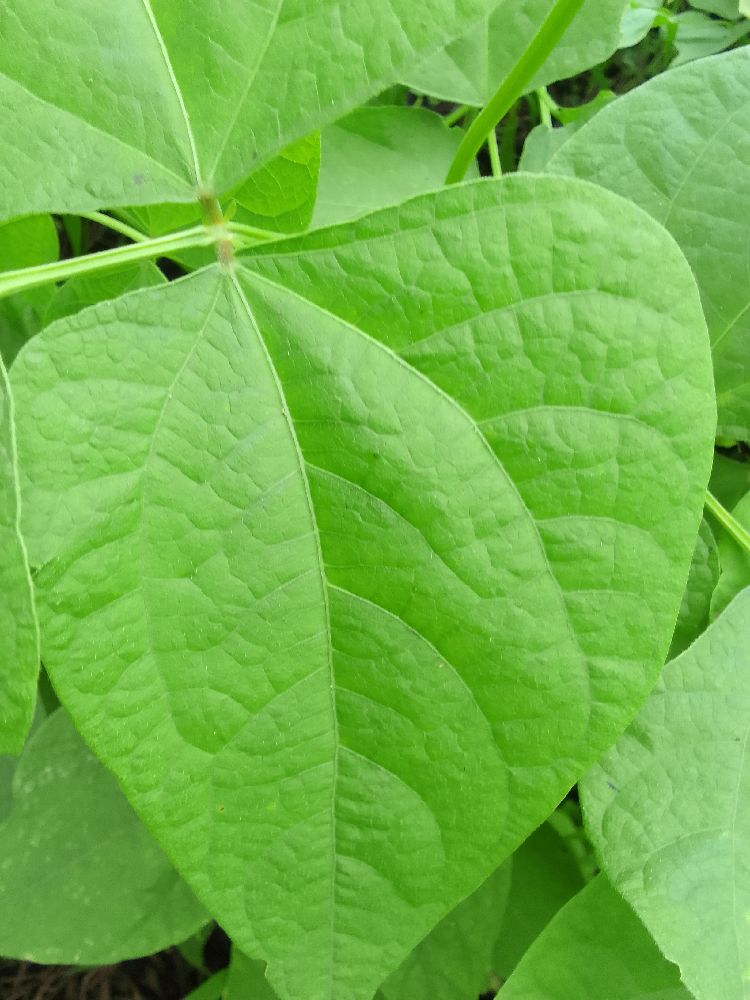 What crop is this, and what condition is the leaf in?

common bean, healthy
